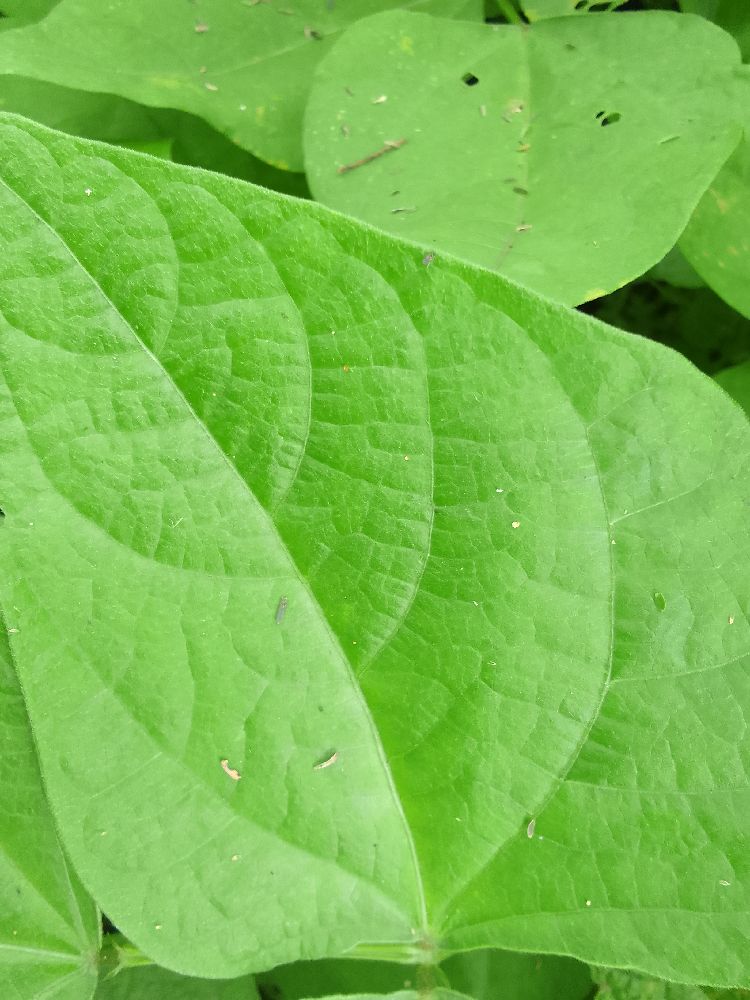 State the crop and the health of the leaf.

common bean, healthy
